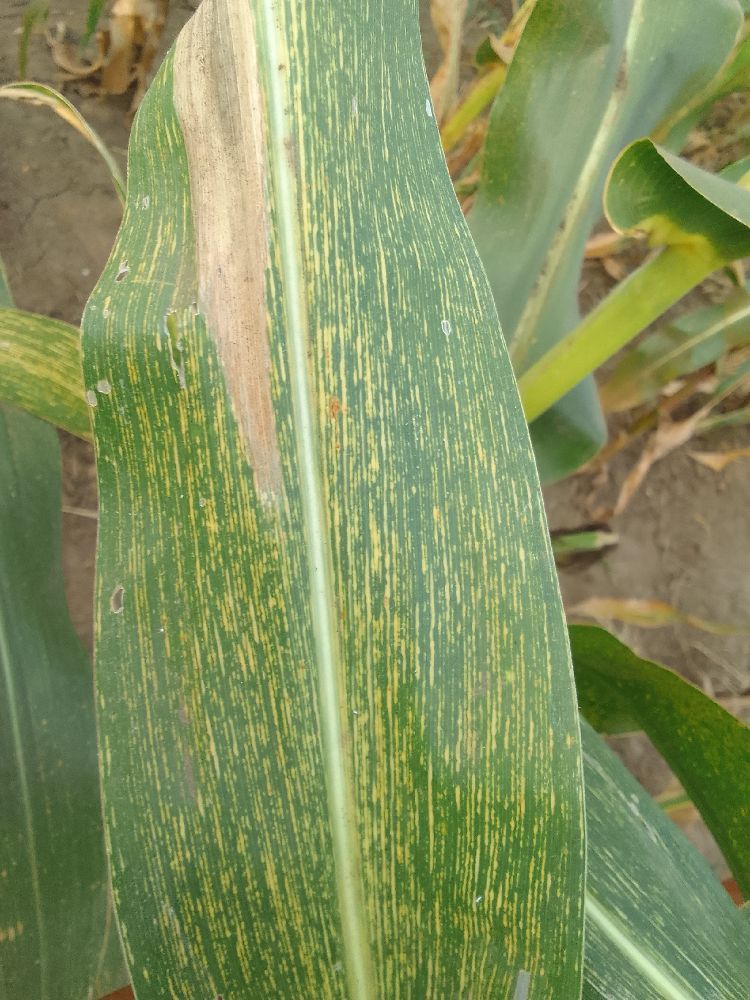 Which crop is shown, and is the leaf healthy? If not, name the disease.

maize, maize streak virus
